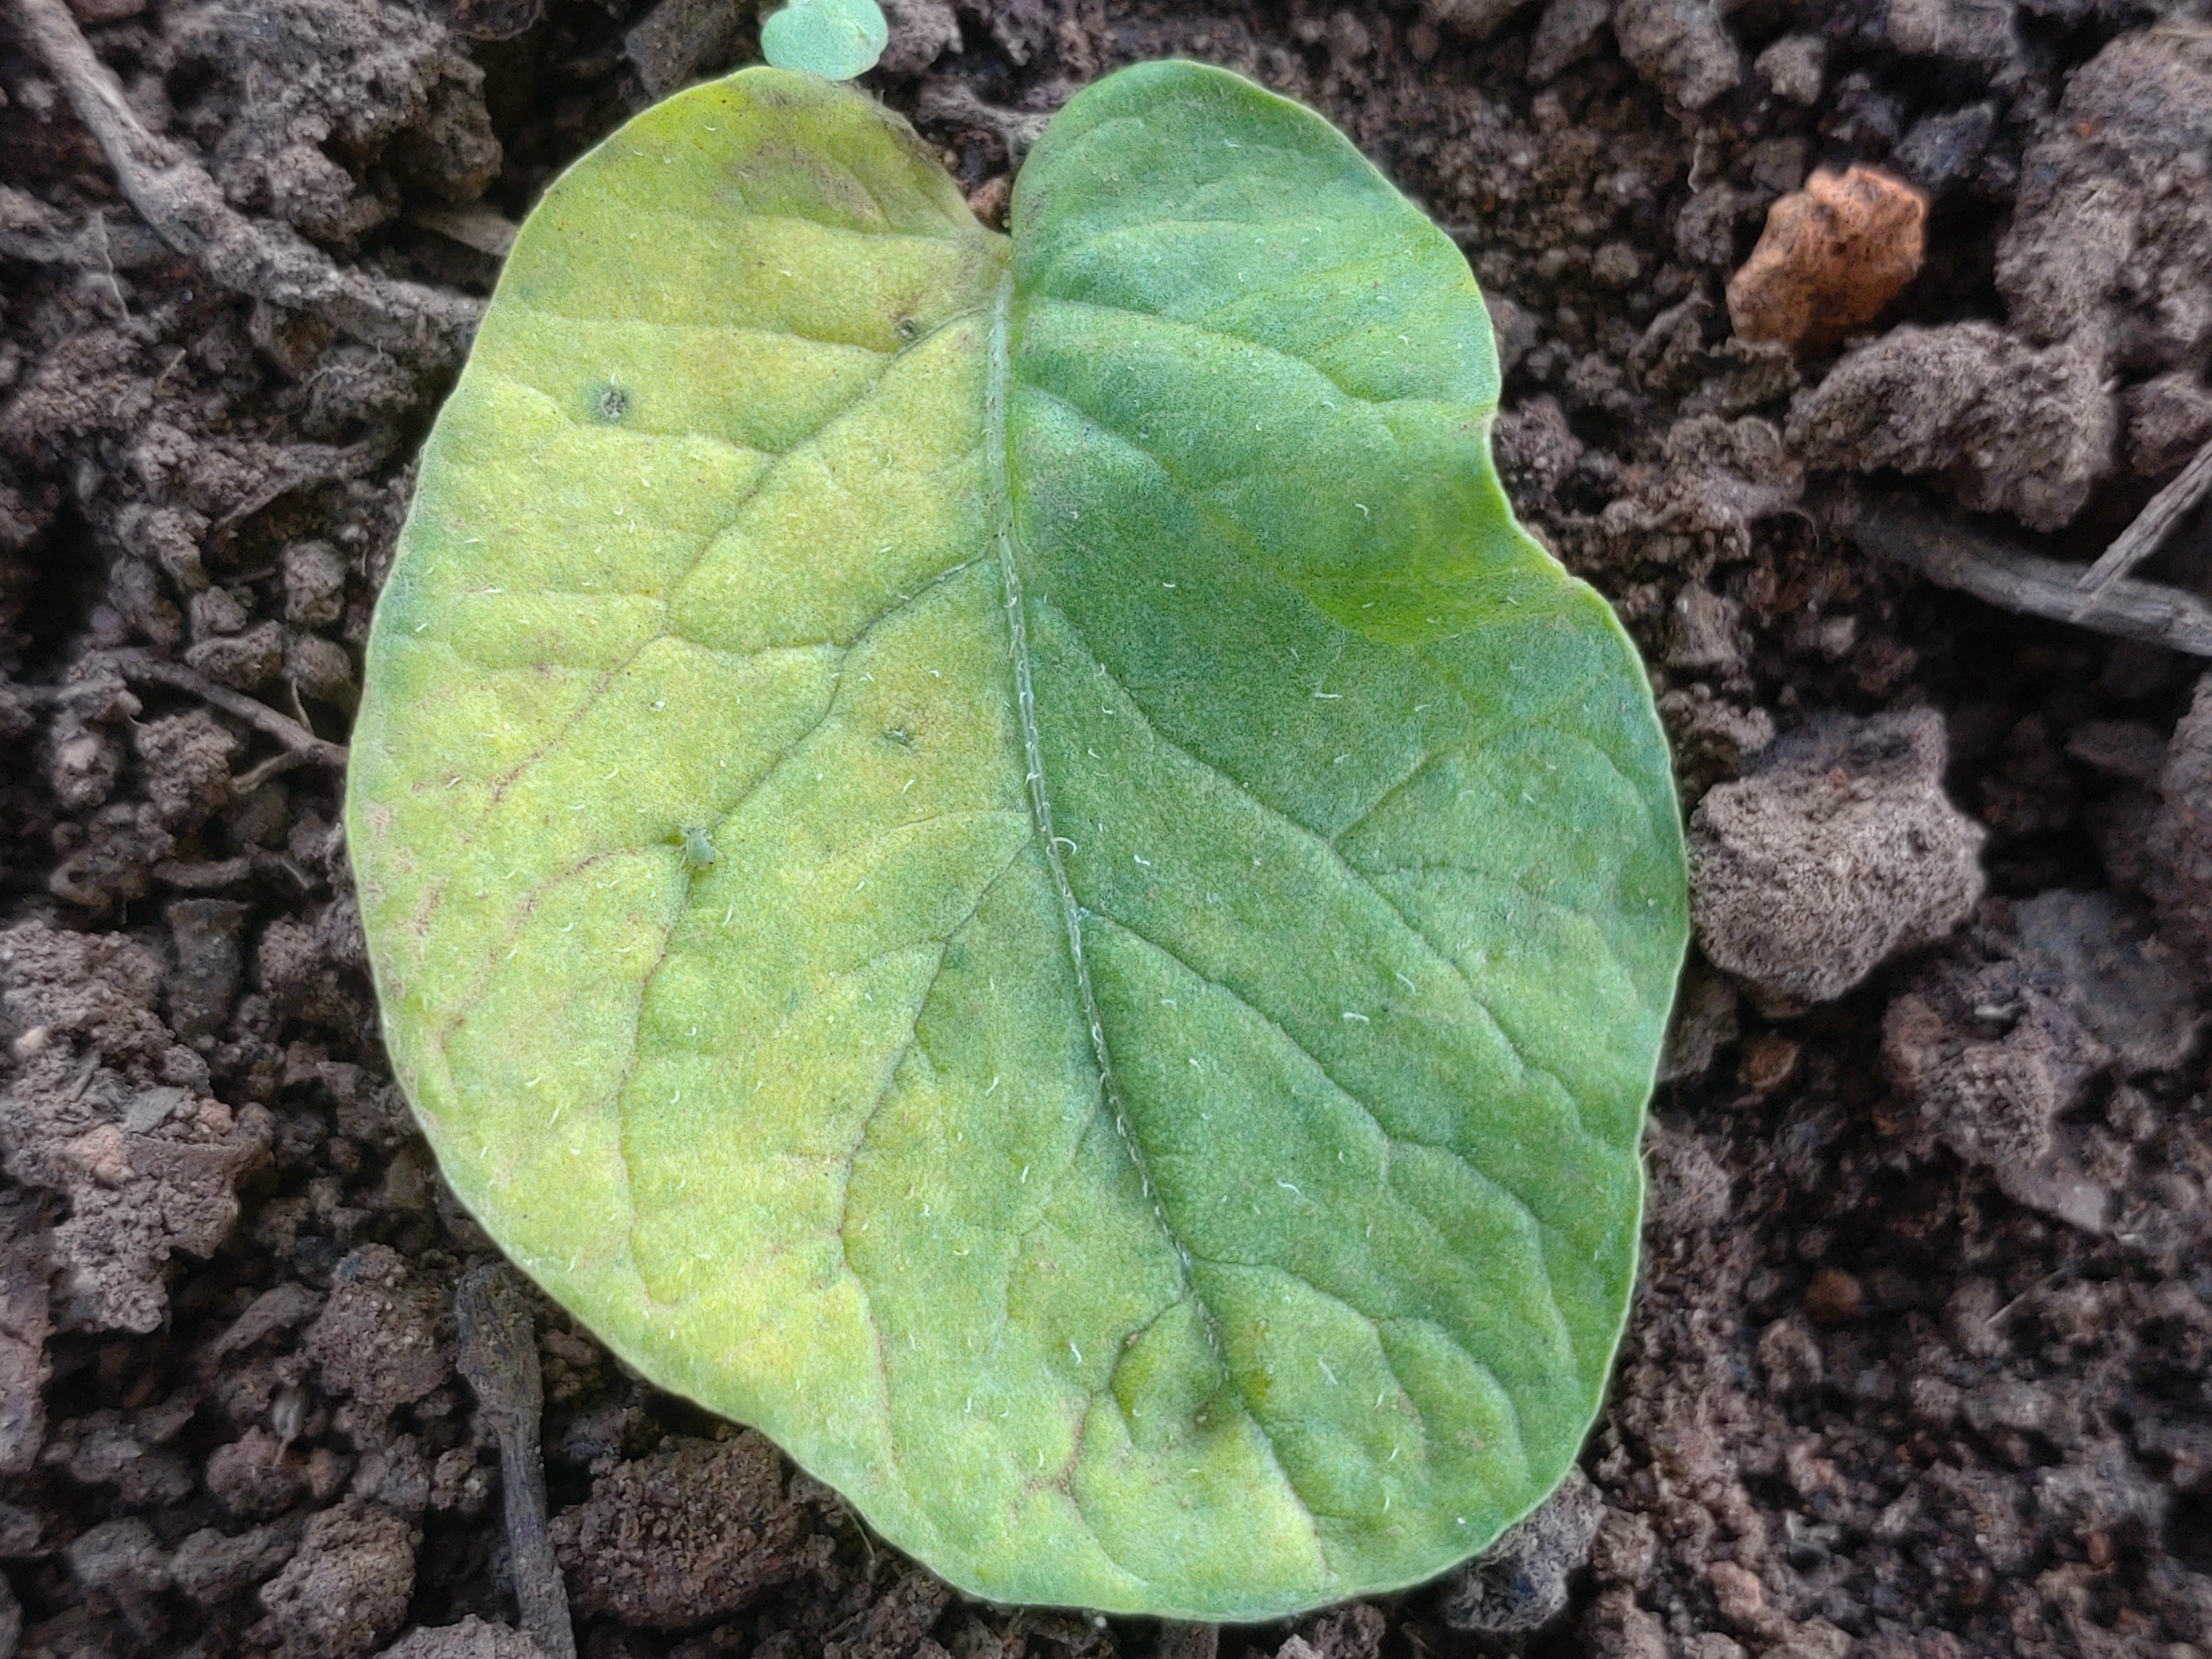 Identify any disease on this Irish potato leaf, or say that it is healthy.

late blight
